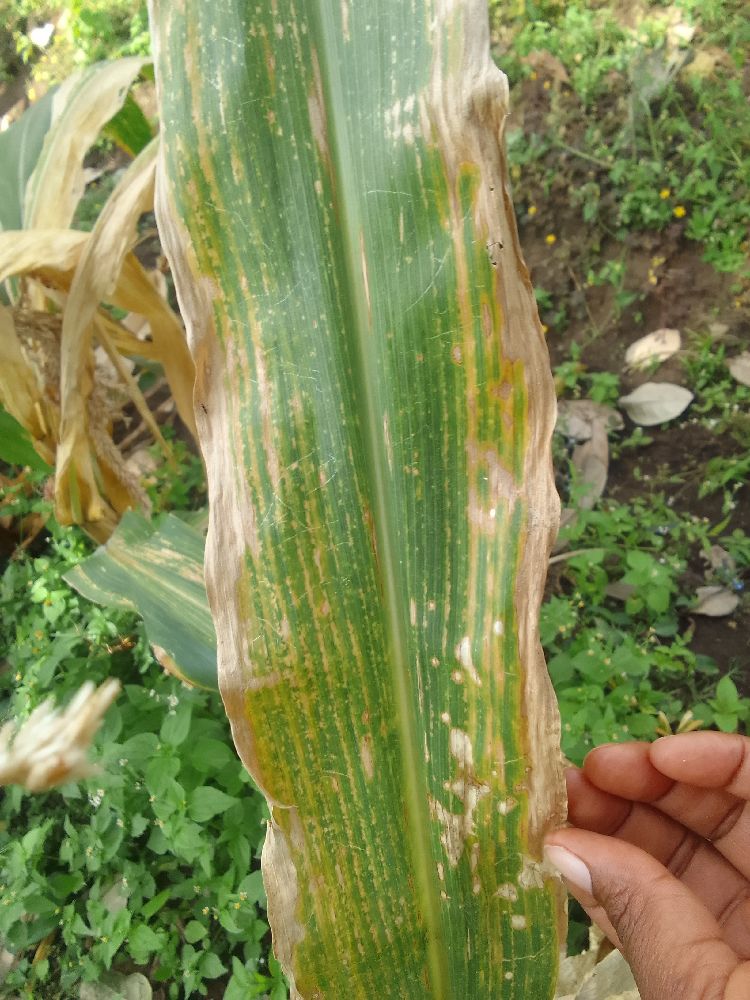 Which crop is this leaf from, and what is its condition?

maize, maize lethal necrosis
